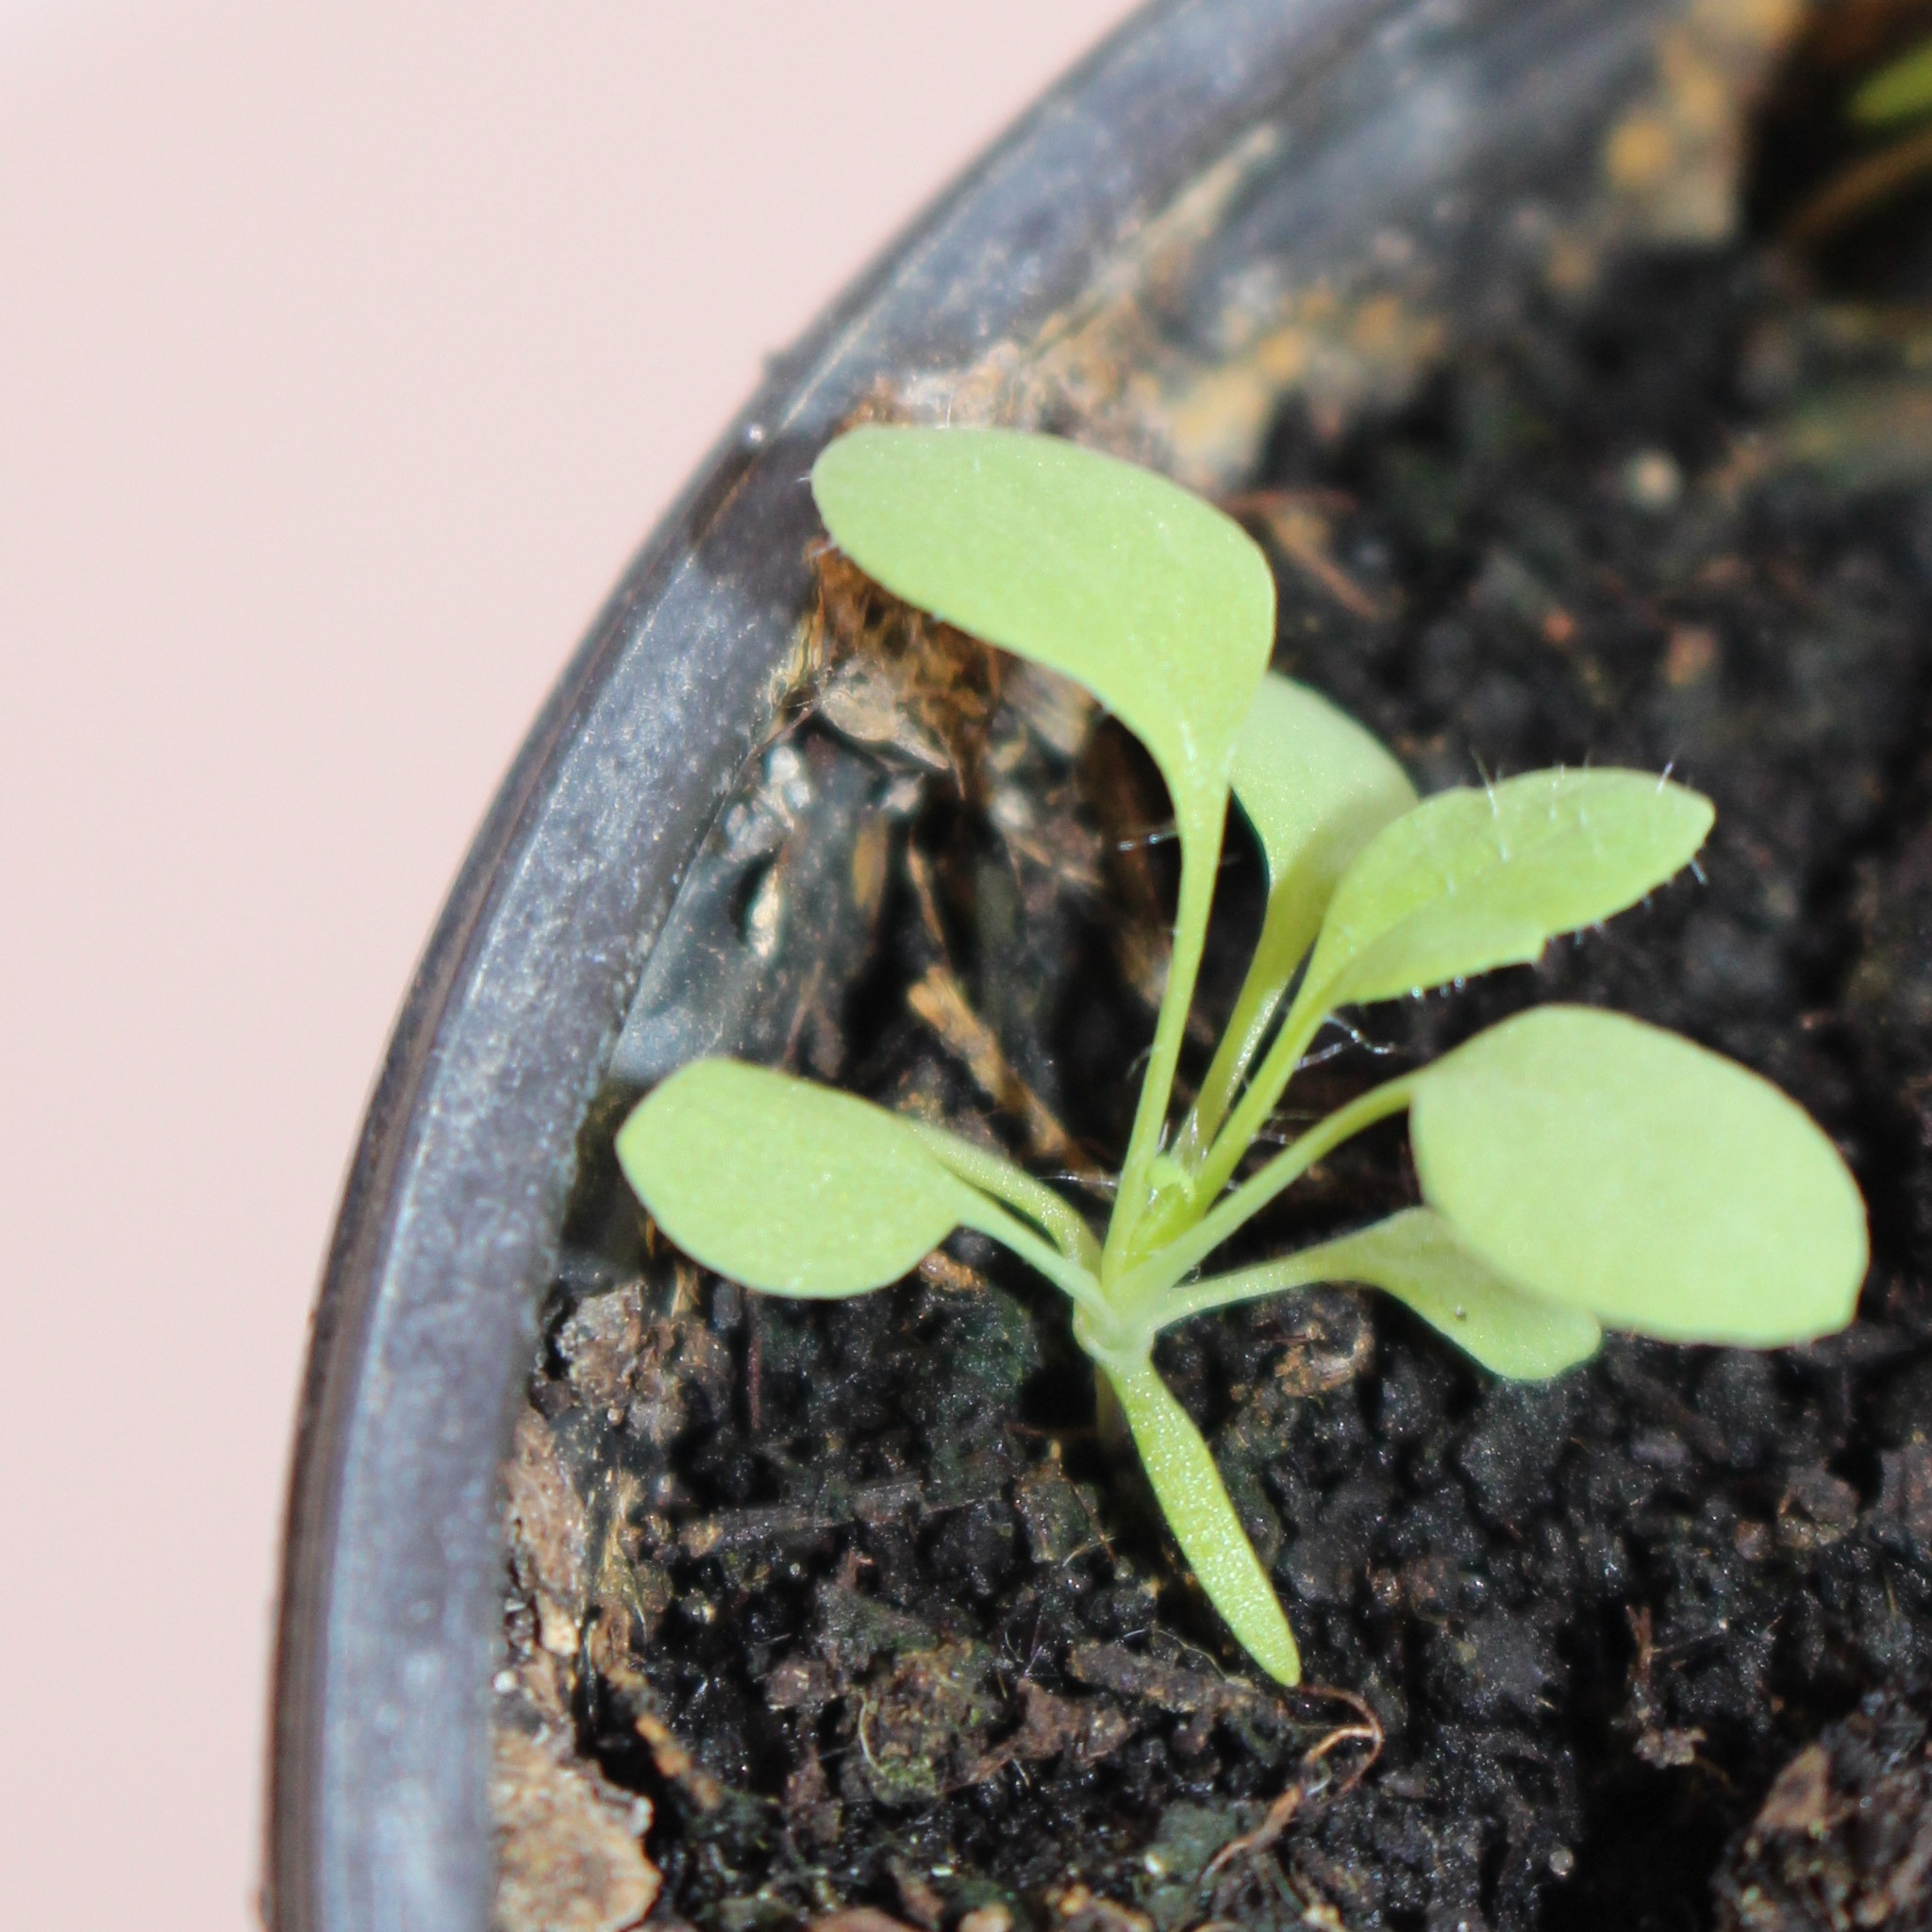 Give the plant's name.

Papaver rhoeas
